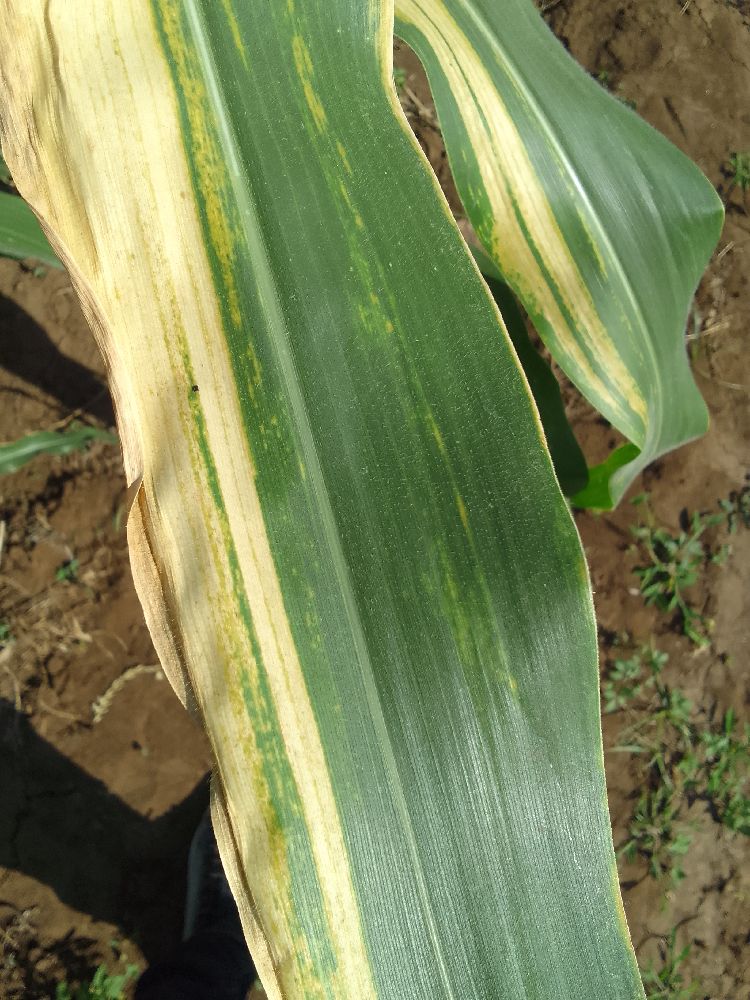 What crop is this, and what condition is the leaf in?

maize, maize lethal necrosis
